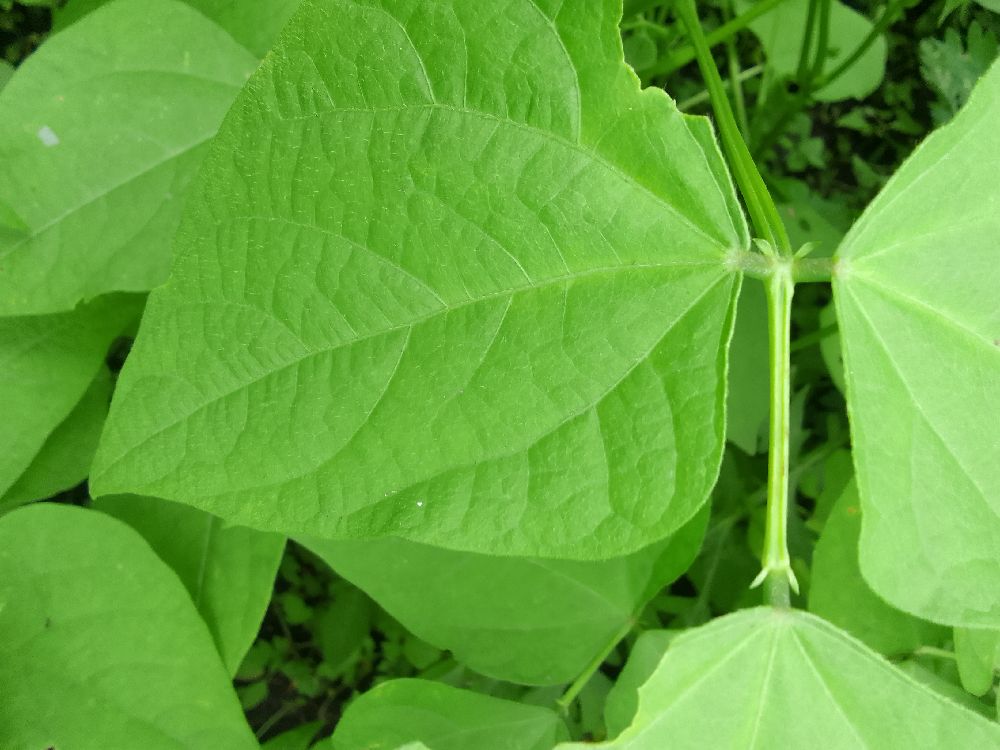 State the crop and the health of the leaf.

common bean, healthy
